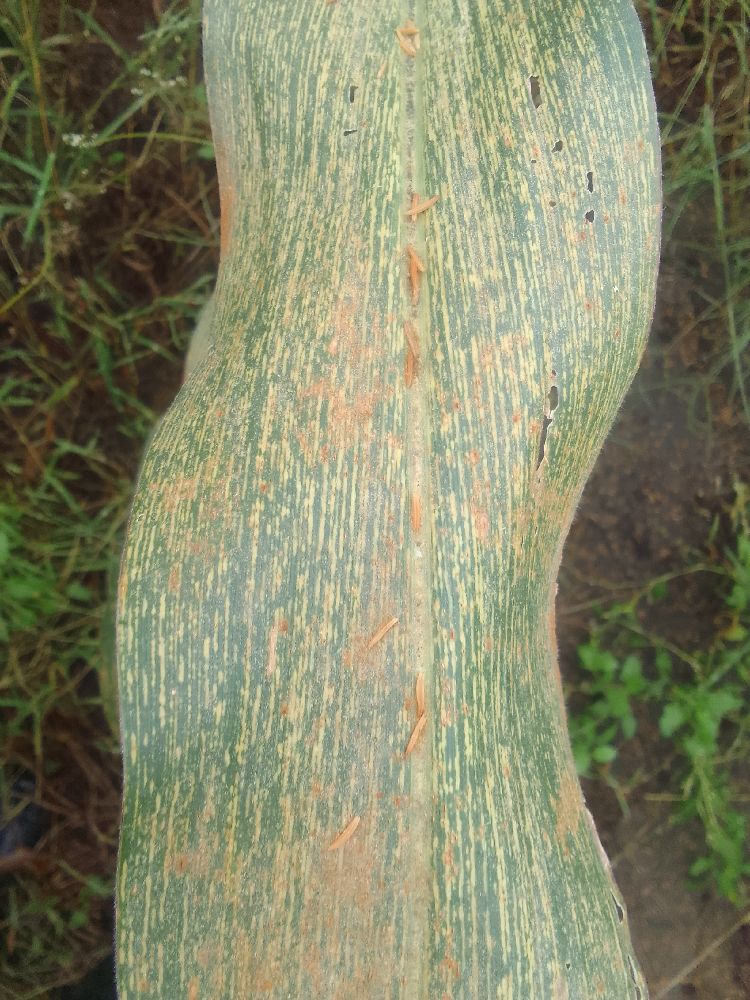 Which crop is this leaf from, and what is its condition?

maize, maize streak virus
